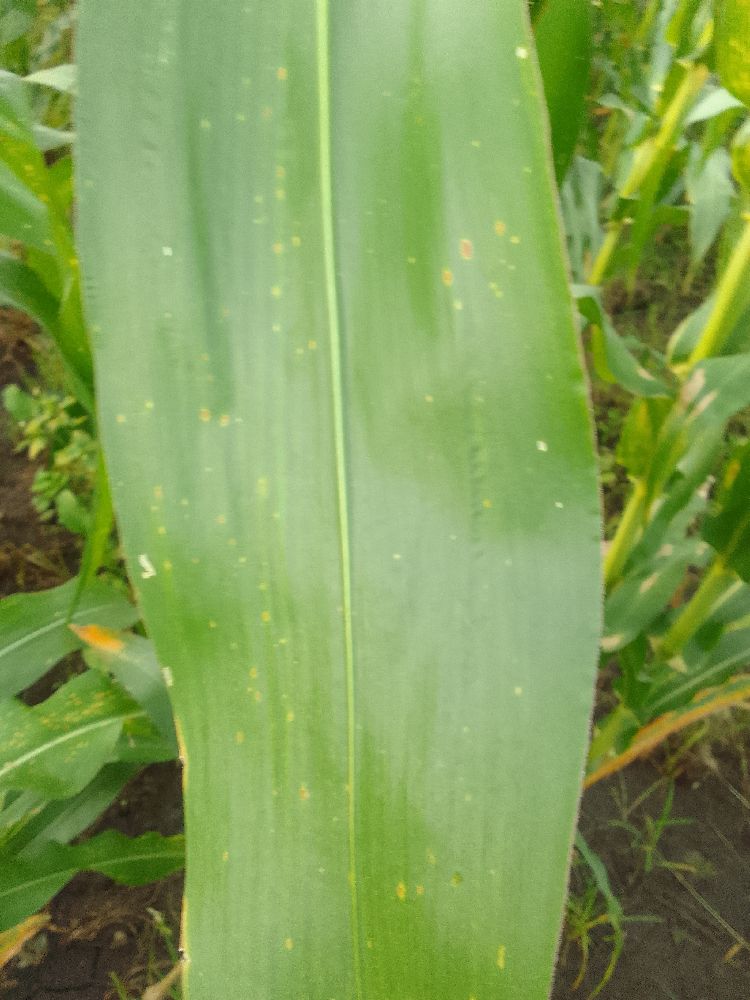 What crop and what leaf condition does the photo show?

maize, healthy
